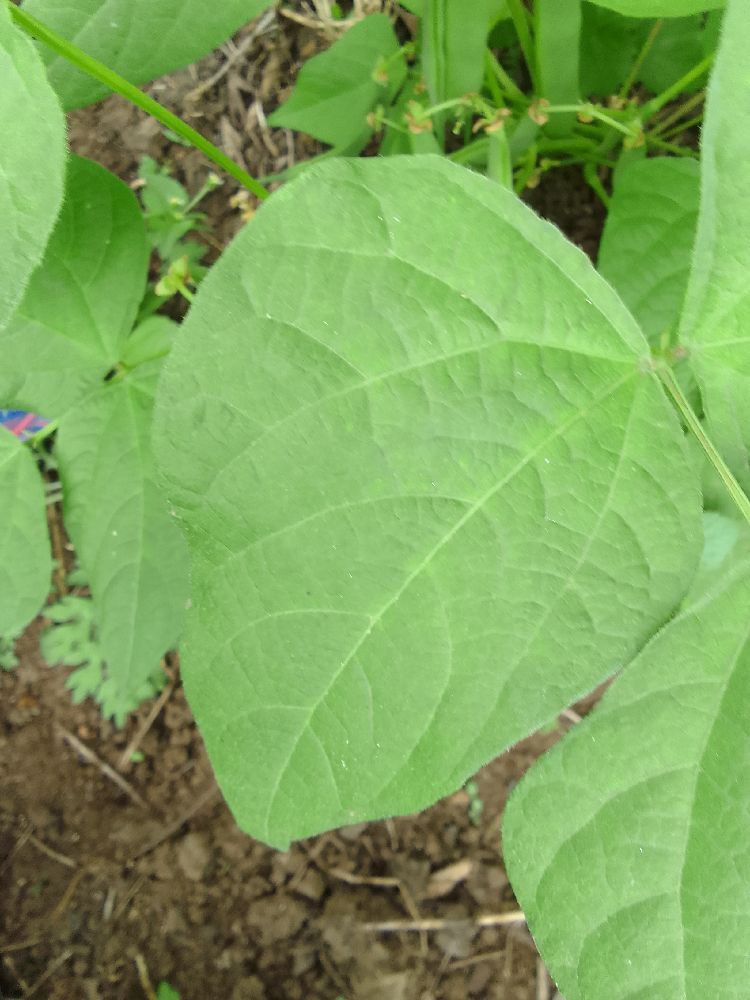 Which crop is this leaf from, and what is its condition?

common bean, healthy
